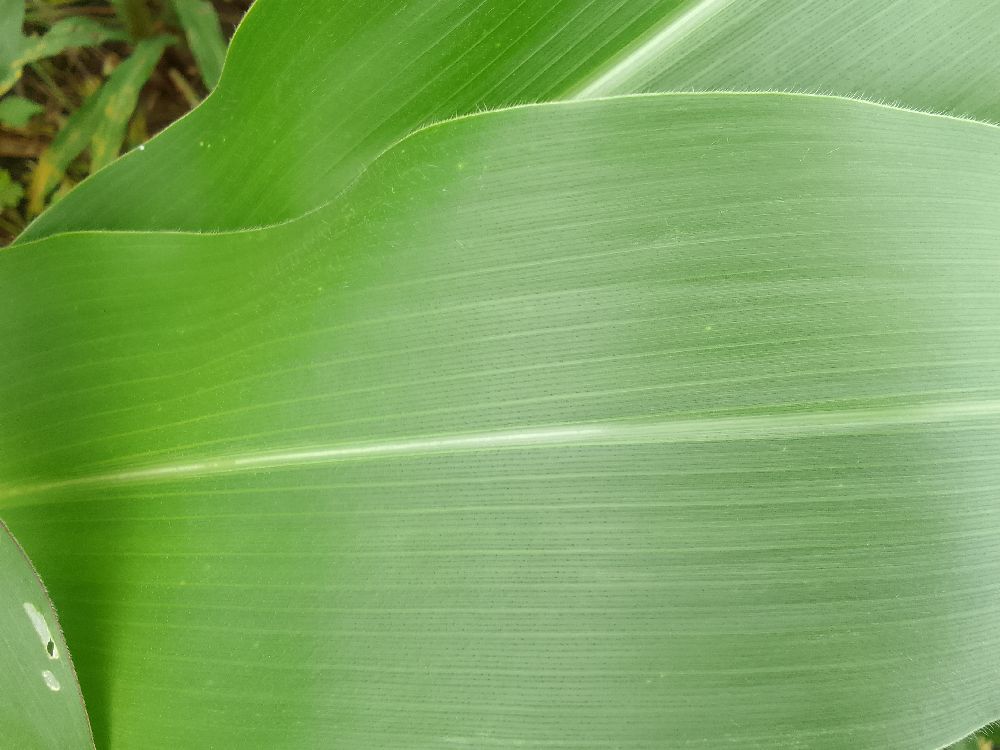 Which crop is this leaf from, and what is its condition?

maize, healthy
